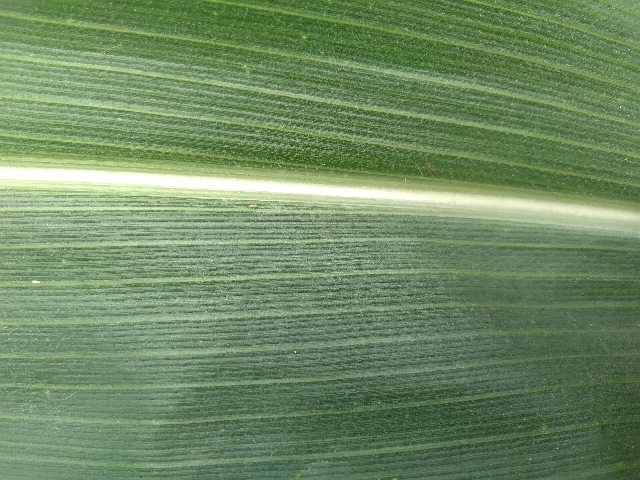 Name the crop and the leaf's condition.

maize, healthy
